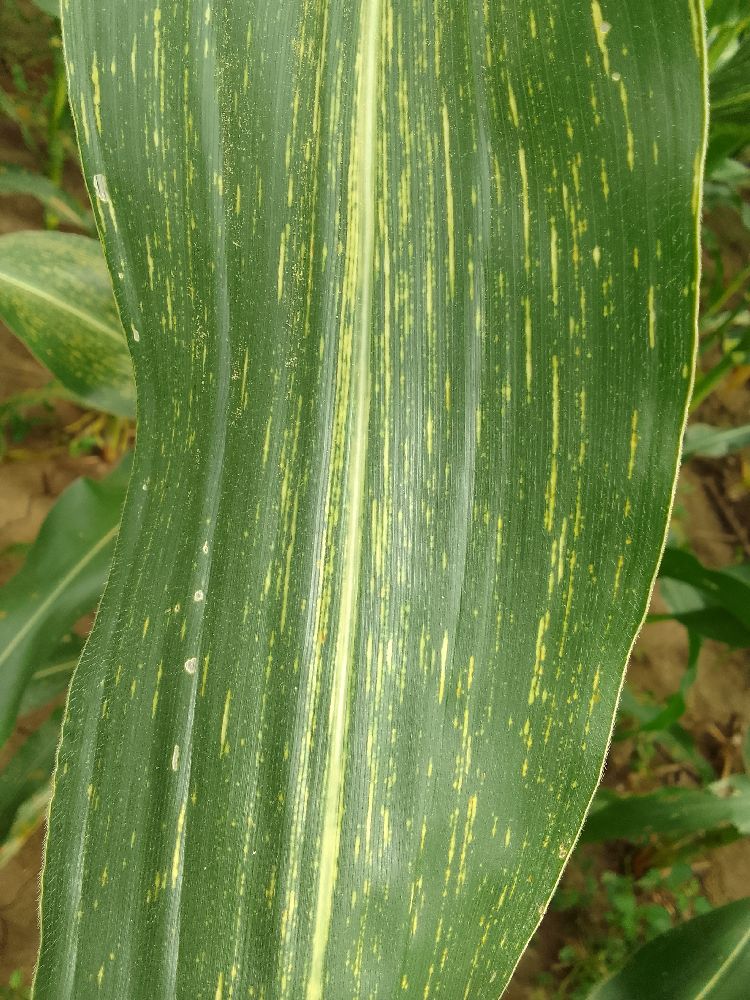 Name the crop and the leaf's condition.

maize, maize streak virus
